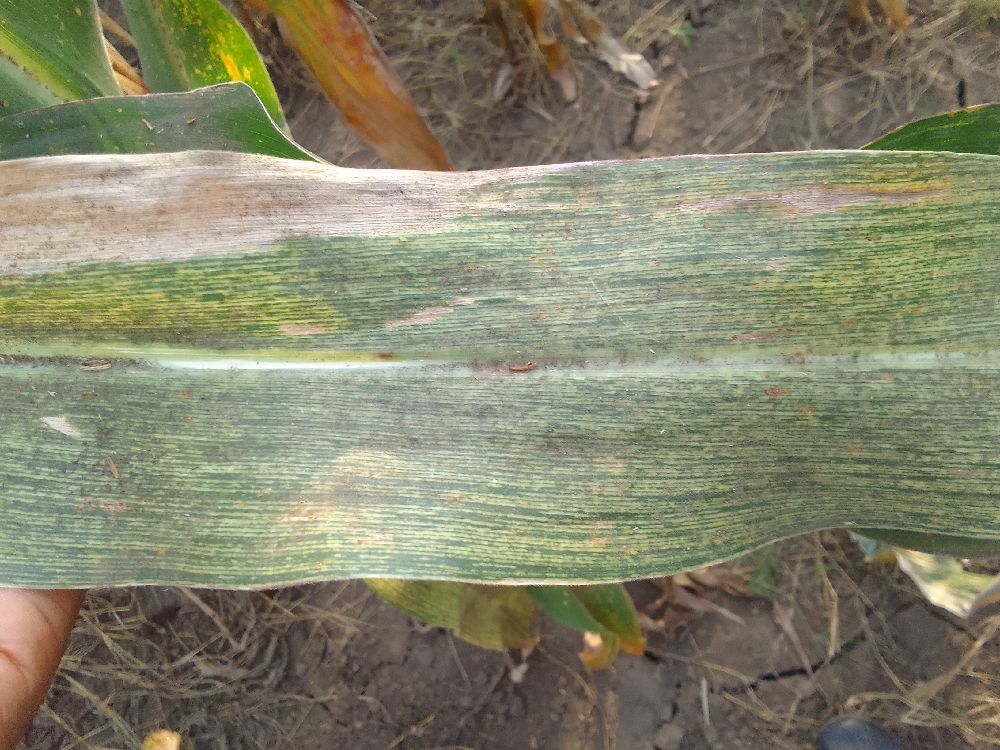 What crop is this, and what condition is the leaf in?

maize, maize streak virus
